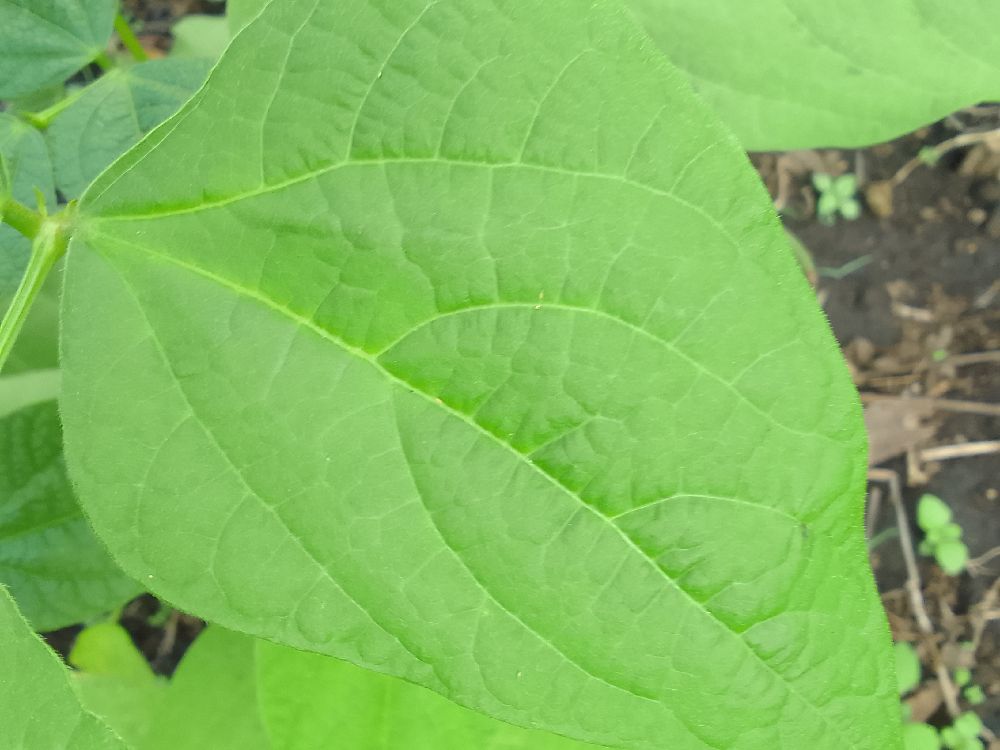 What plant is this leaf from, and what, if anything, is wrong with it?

common bean, healthy
